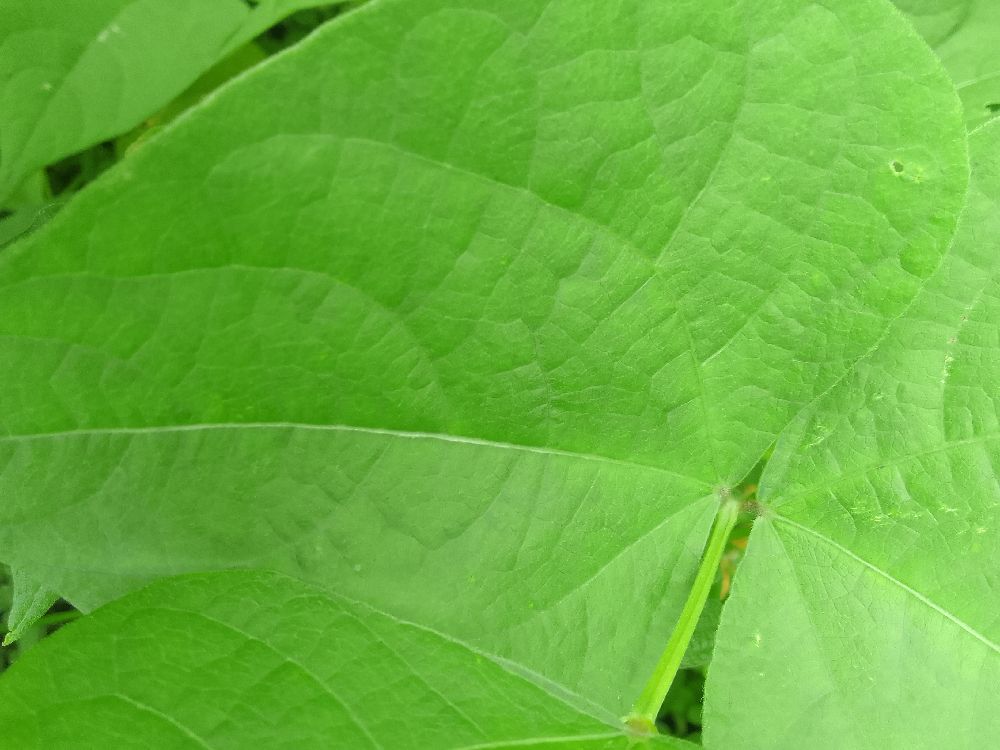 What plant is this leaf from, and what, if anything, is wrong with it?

common bean, healthy
